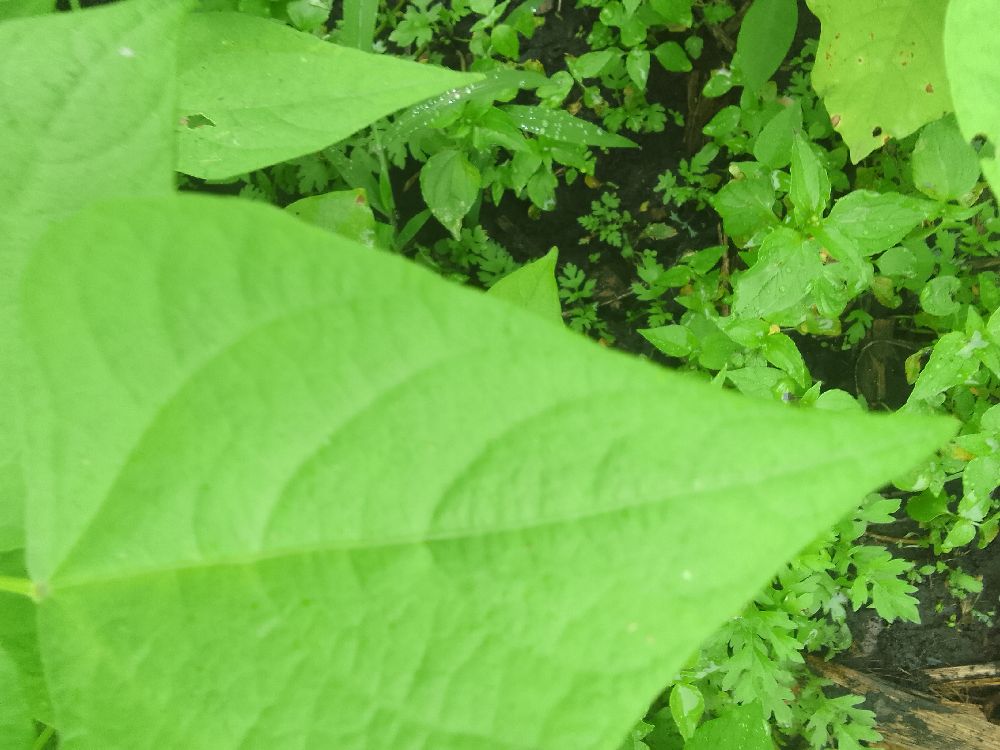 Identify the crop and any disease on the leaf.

common bean, healthy
